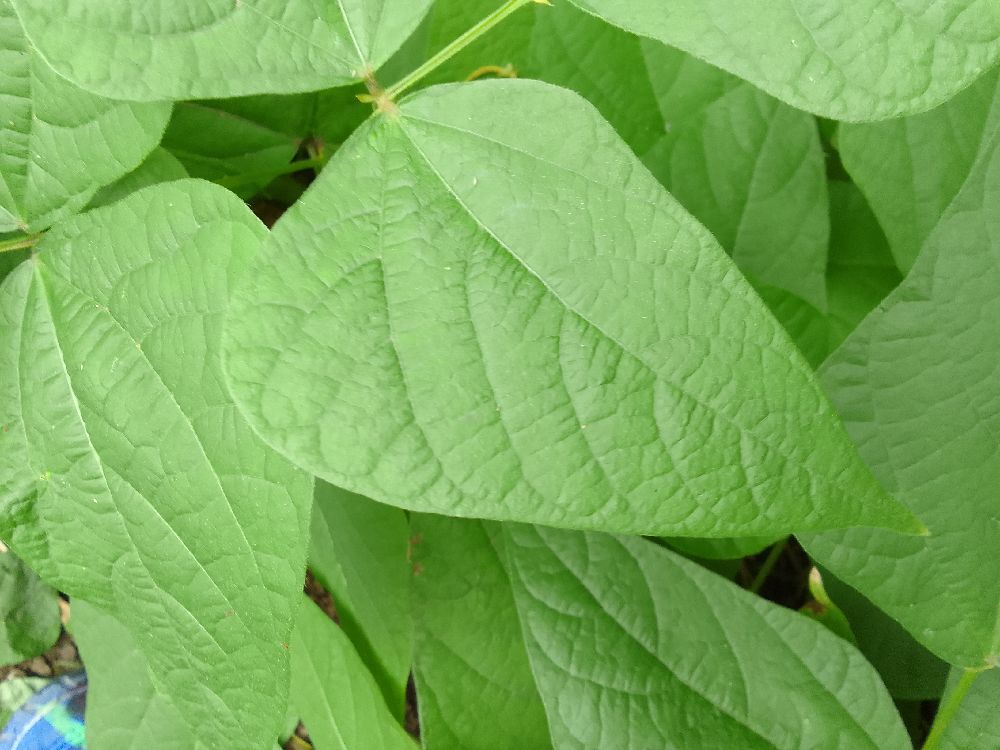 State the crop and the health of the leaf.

common bean, healthy
